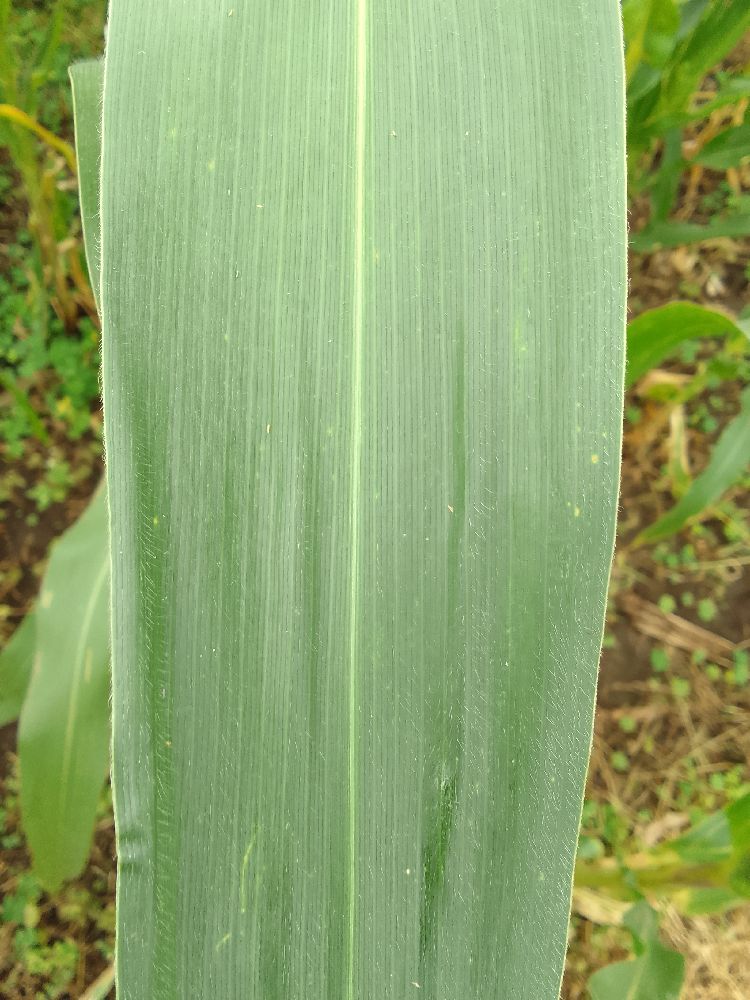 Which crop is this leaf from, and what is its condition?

maize, healthy
